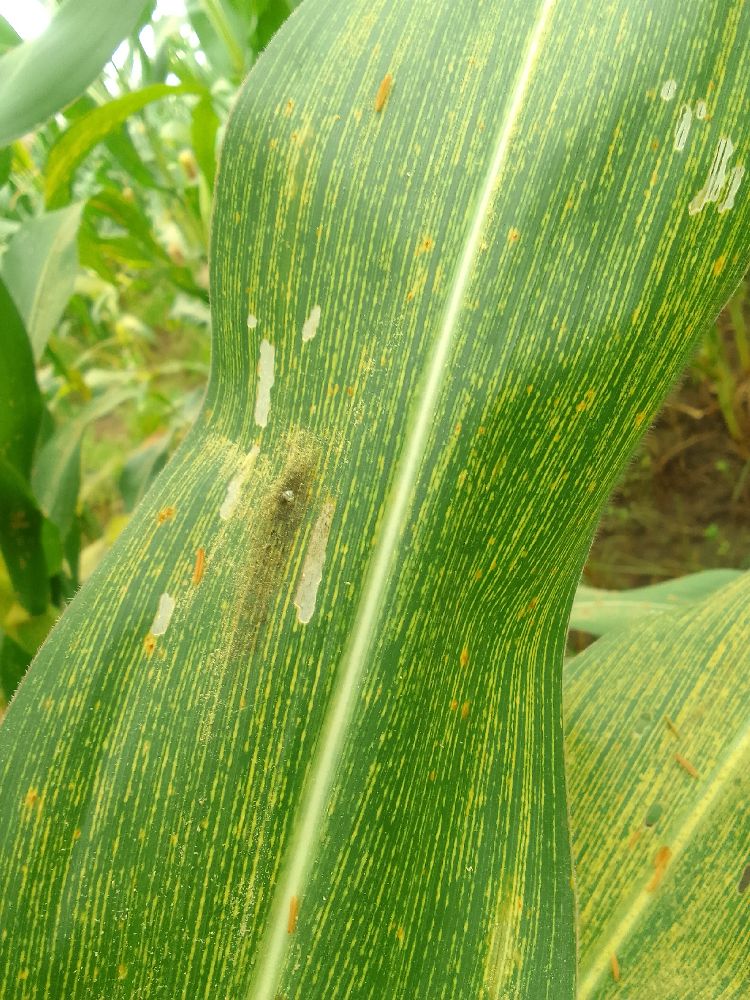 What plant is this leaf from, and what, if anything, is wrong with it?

maize, maize streak virus
